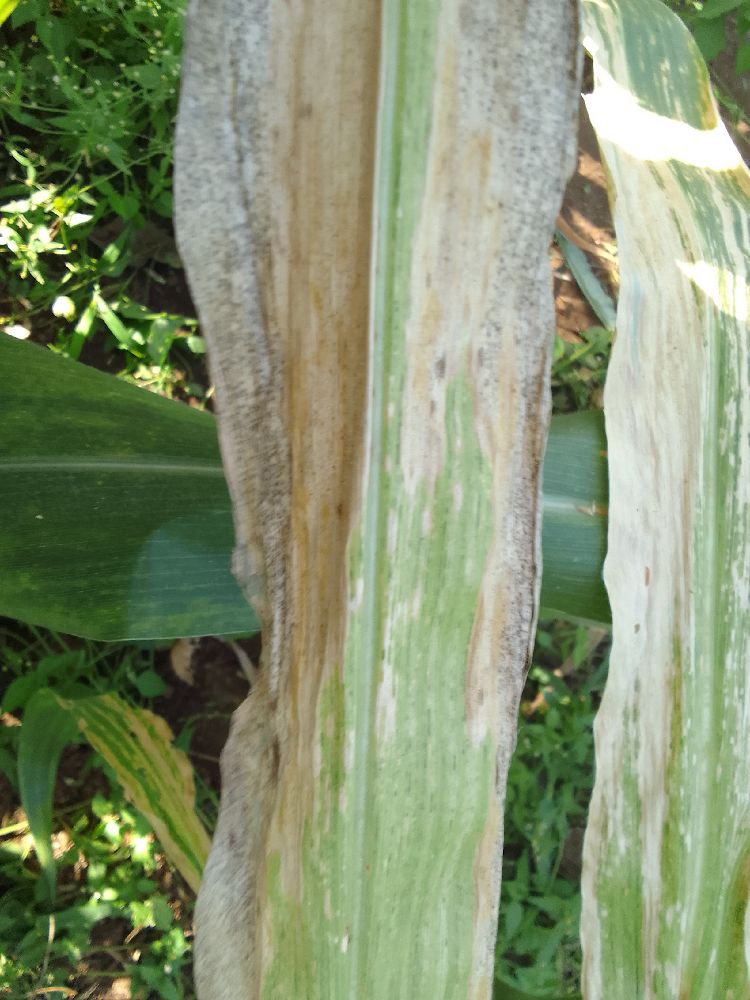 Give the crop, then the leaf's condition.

maize, maize lethal necrosis
